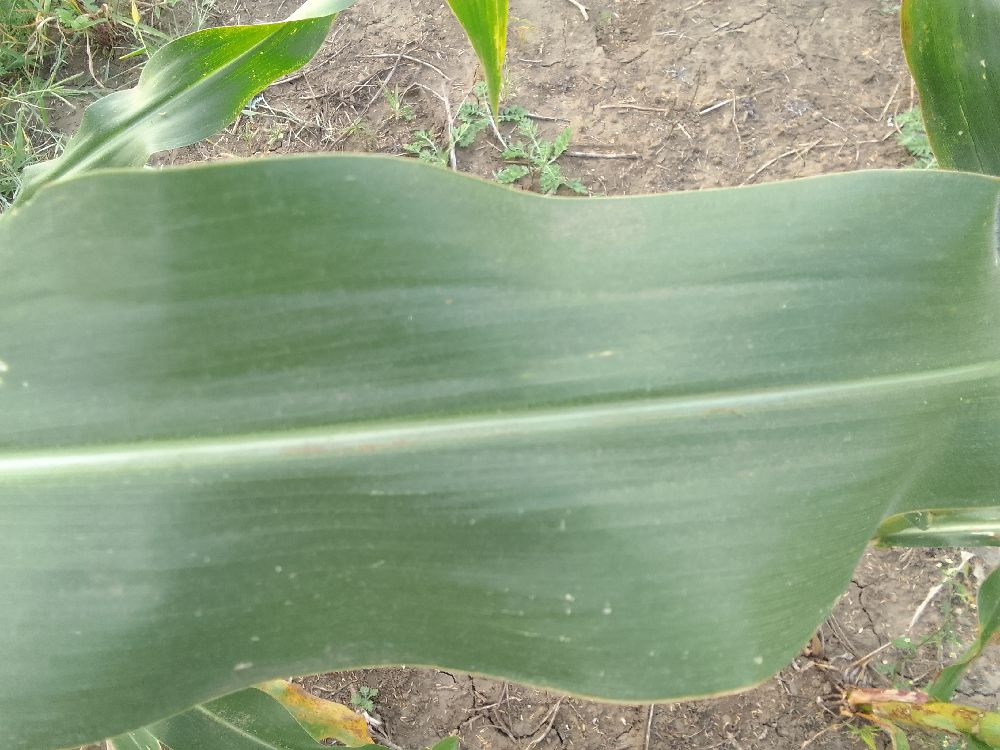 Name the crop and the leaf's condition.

maize, healthy
